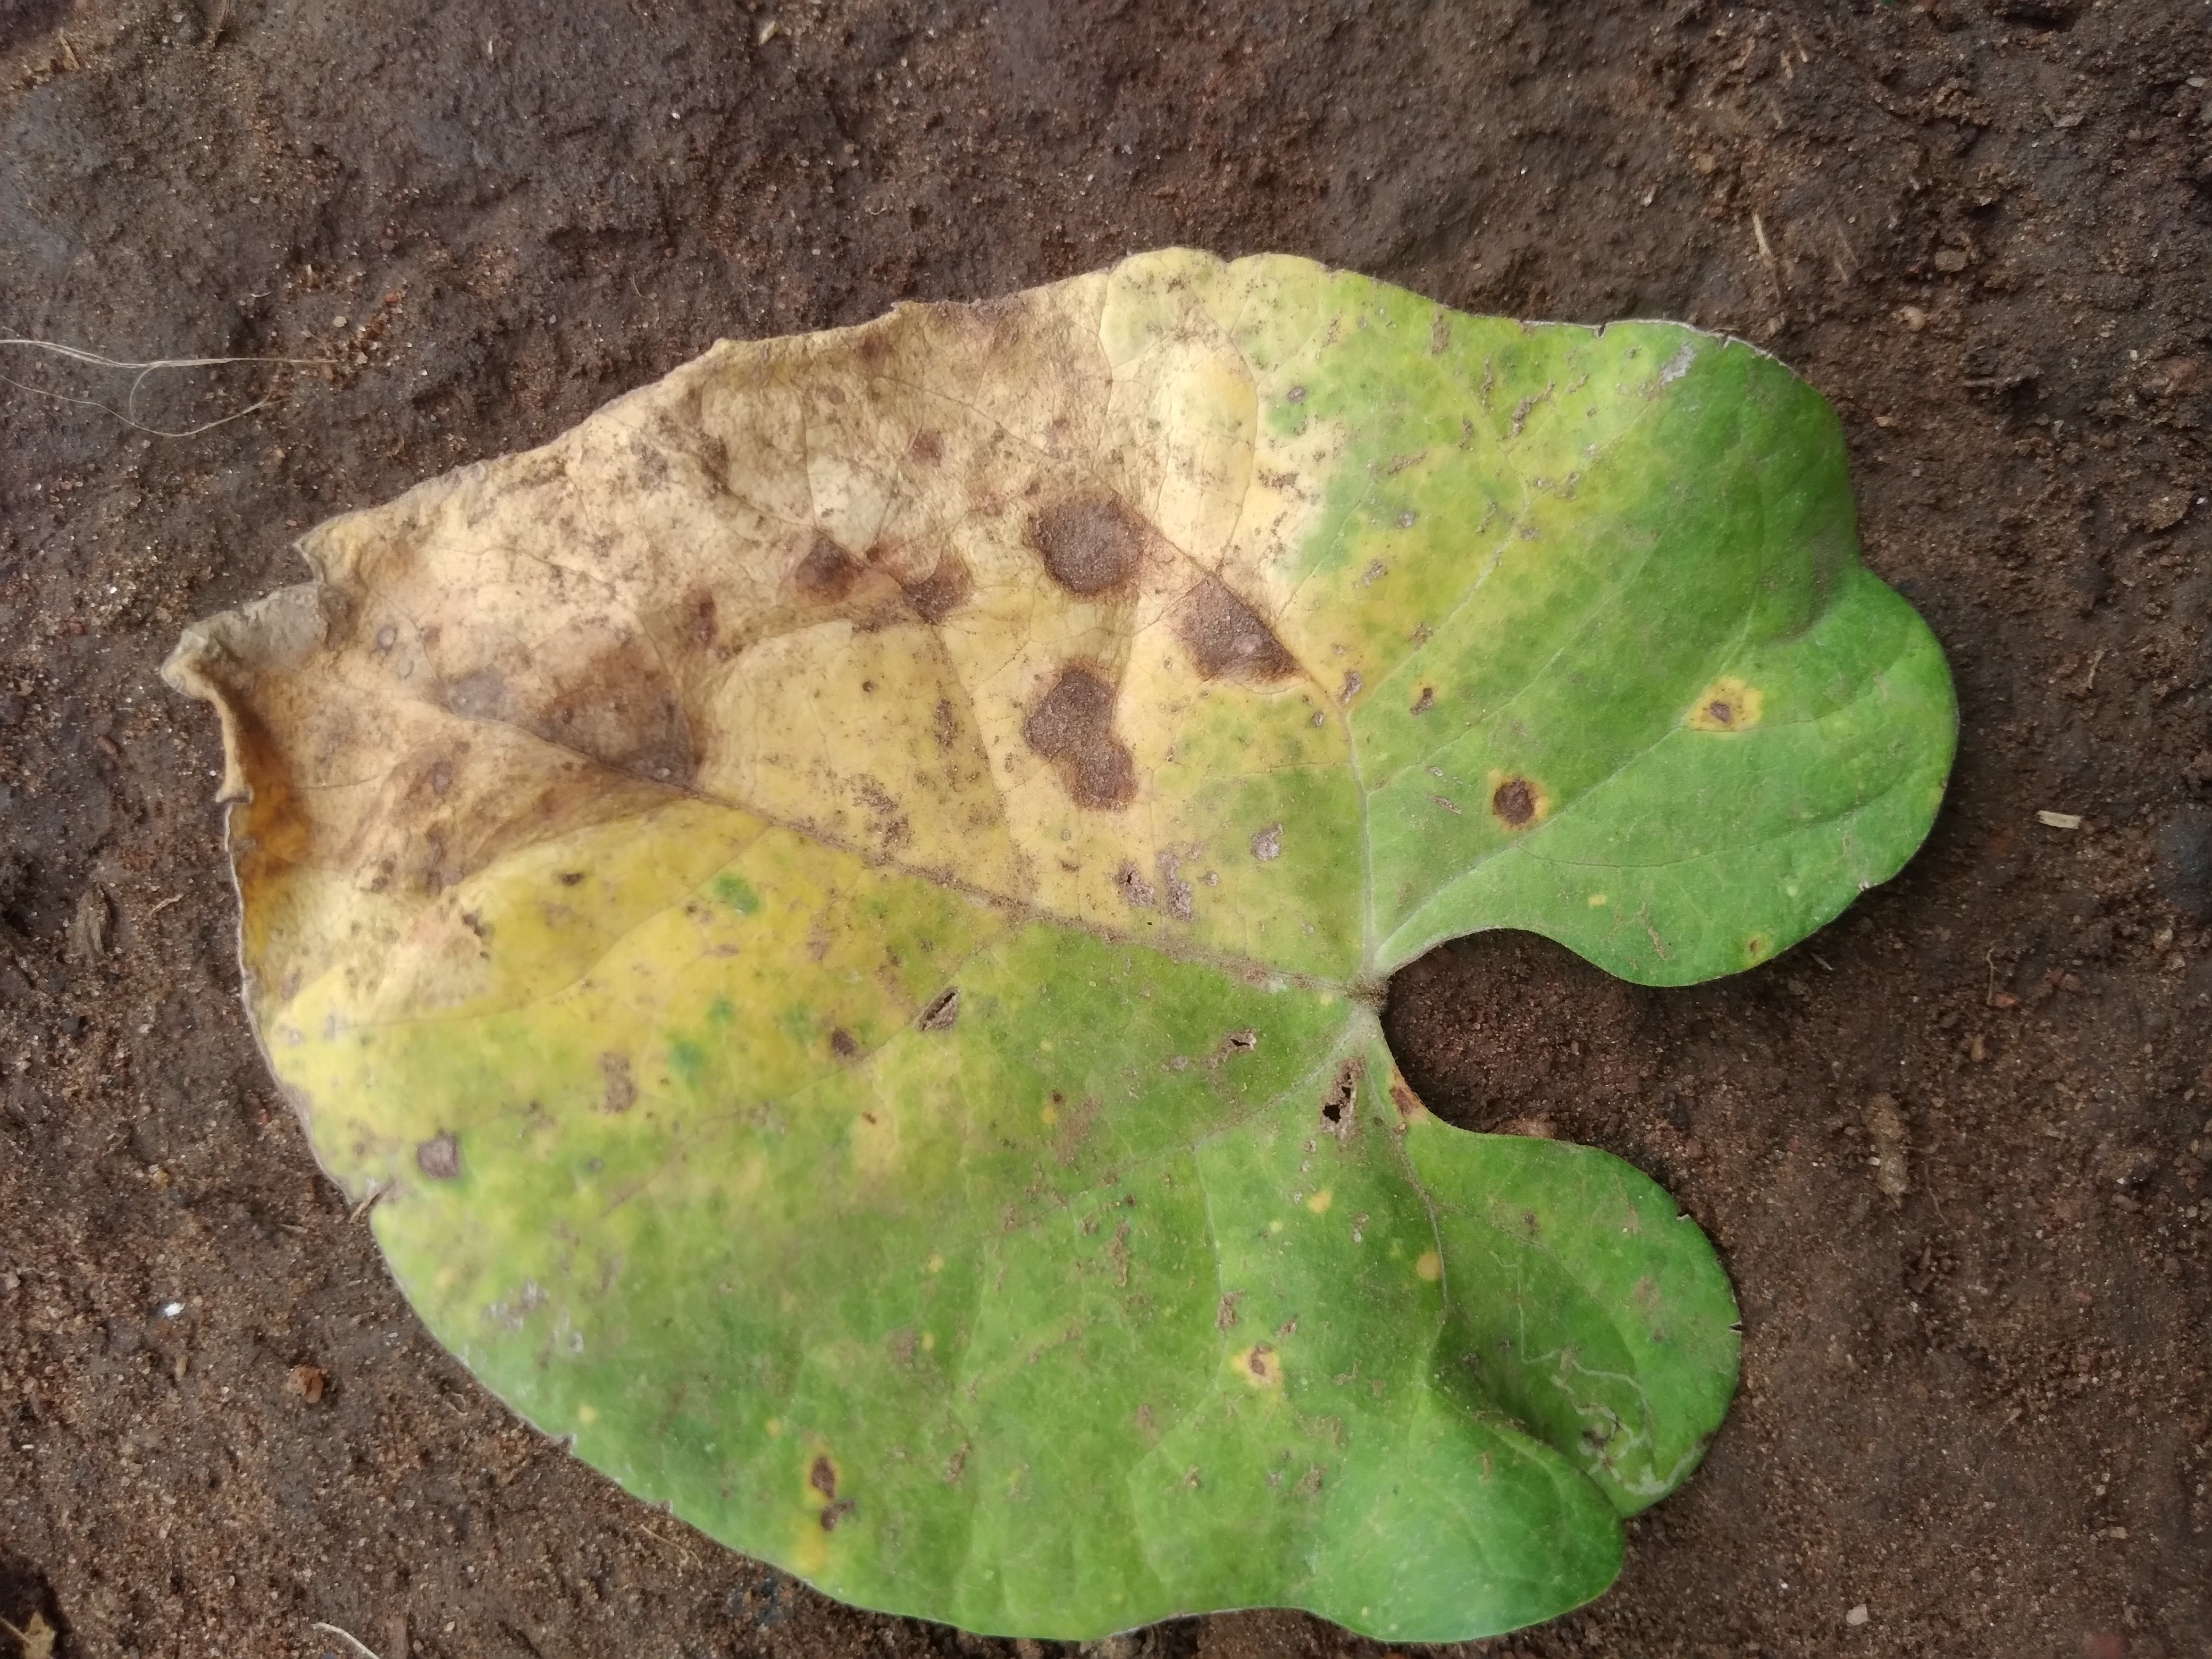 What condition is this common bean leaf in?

rust
